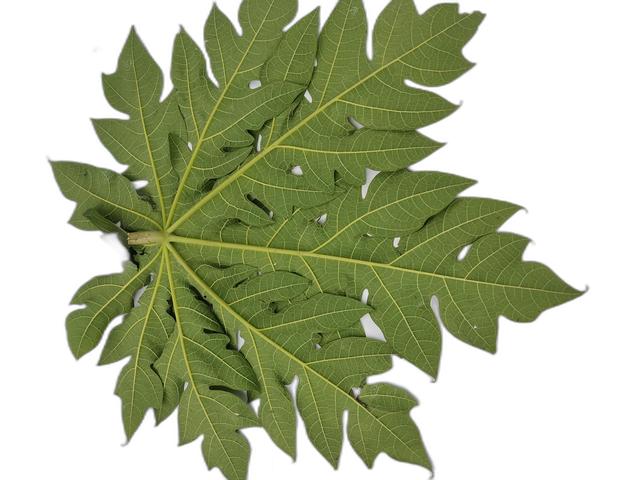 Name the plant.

papaya
